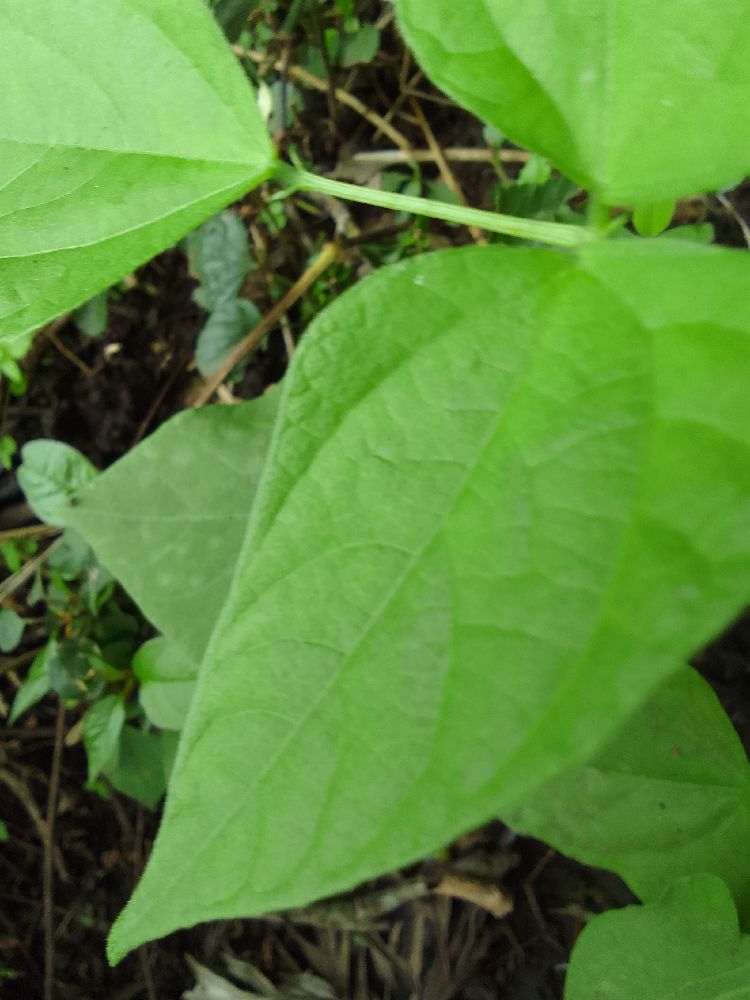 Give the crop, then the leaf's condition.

common bean, healthy
